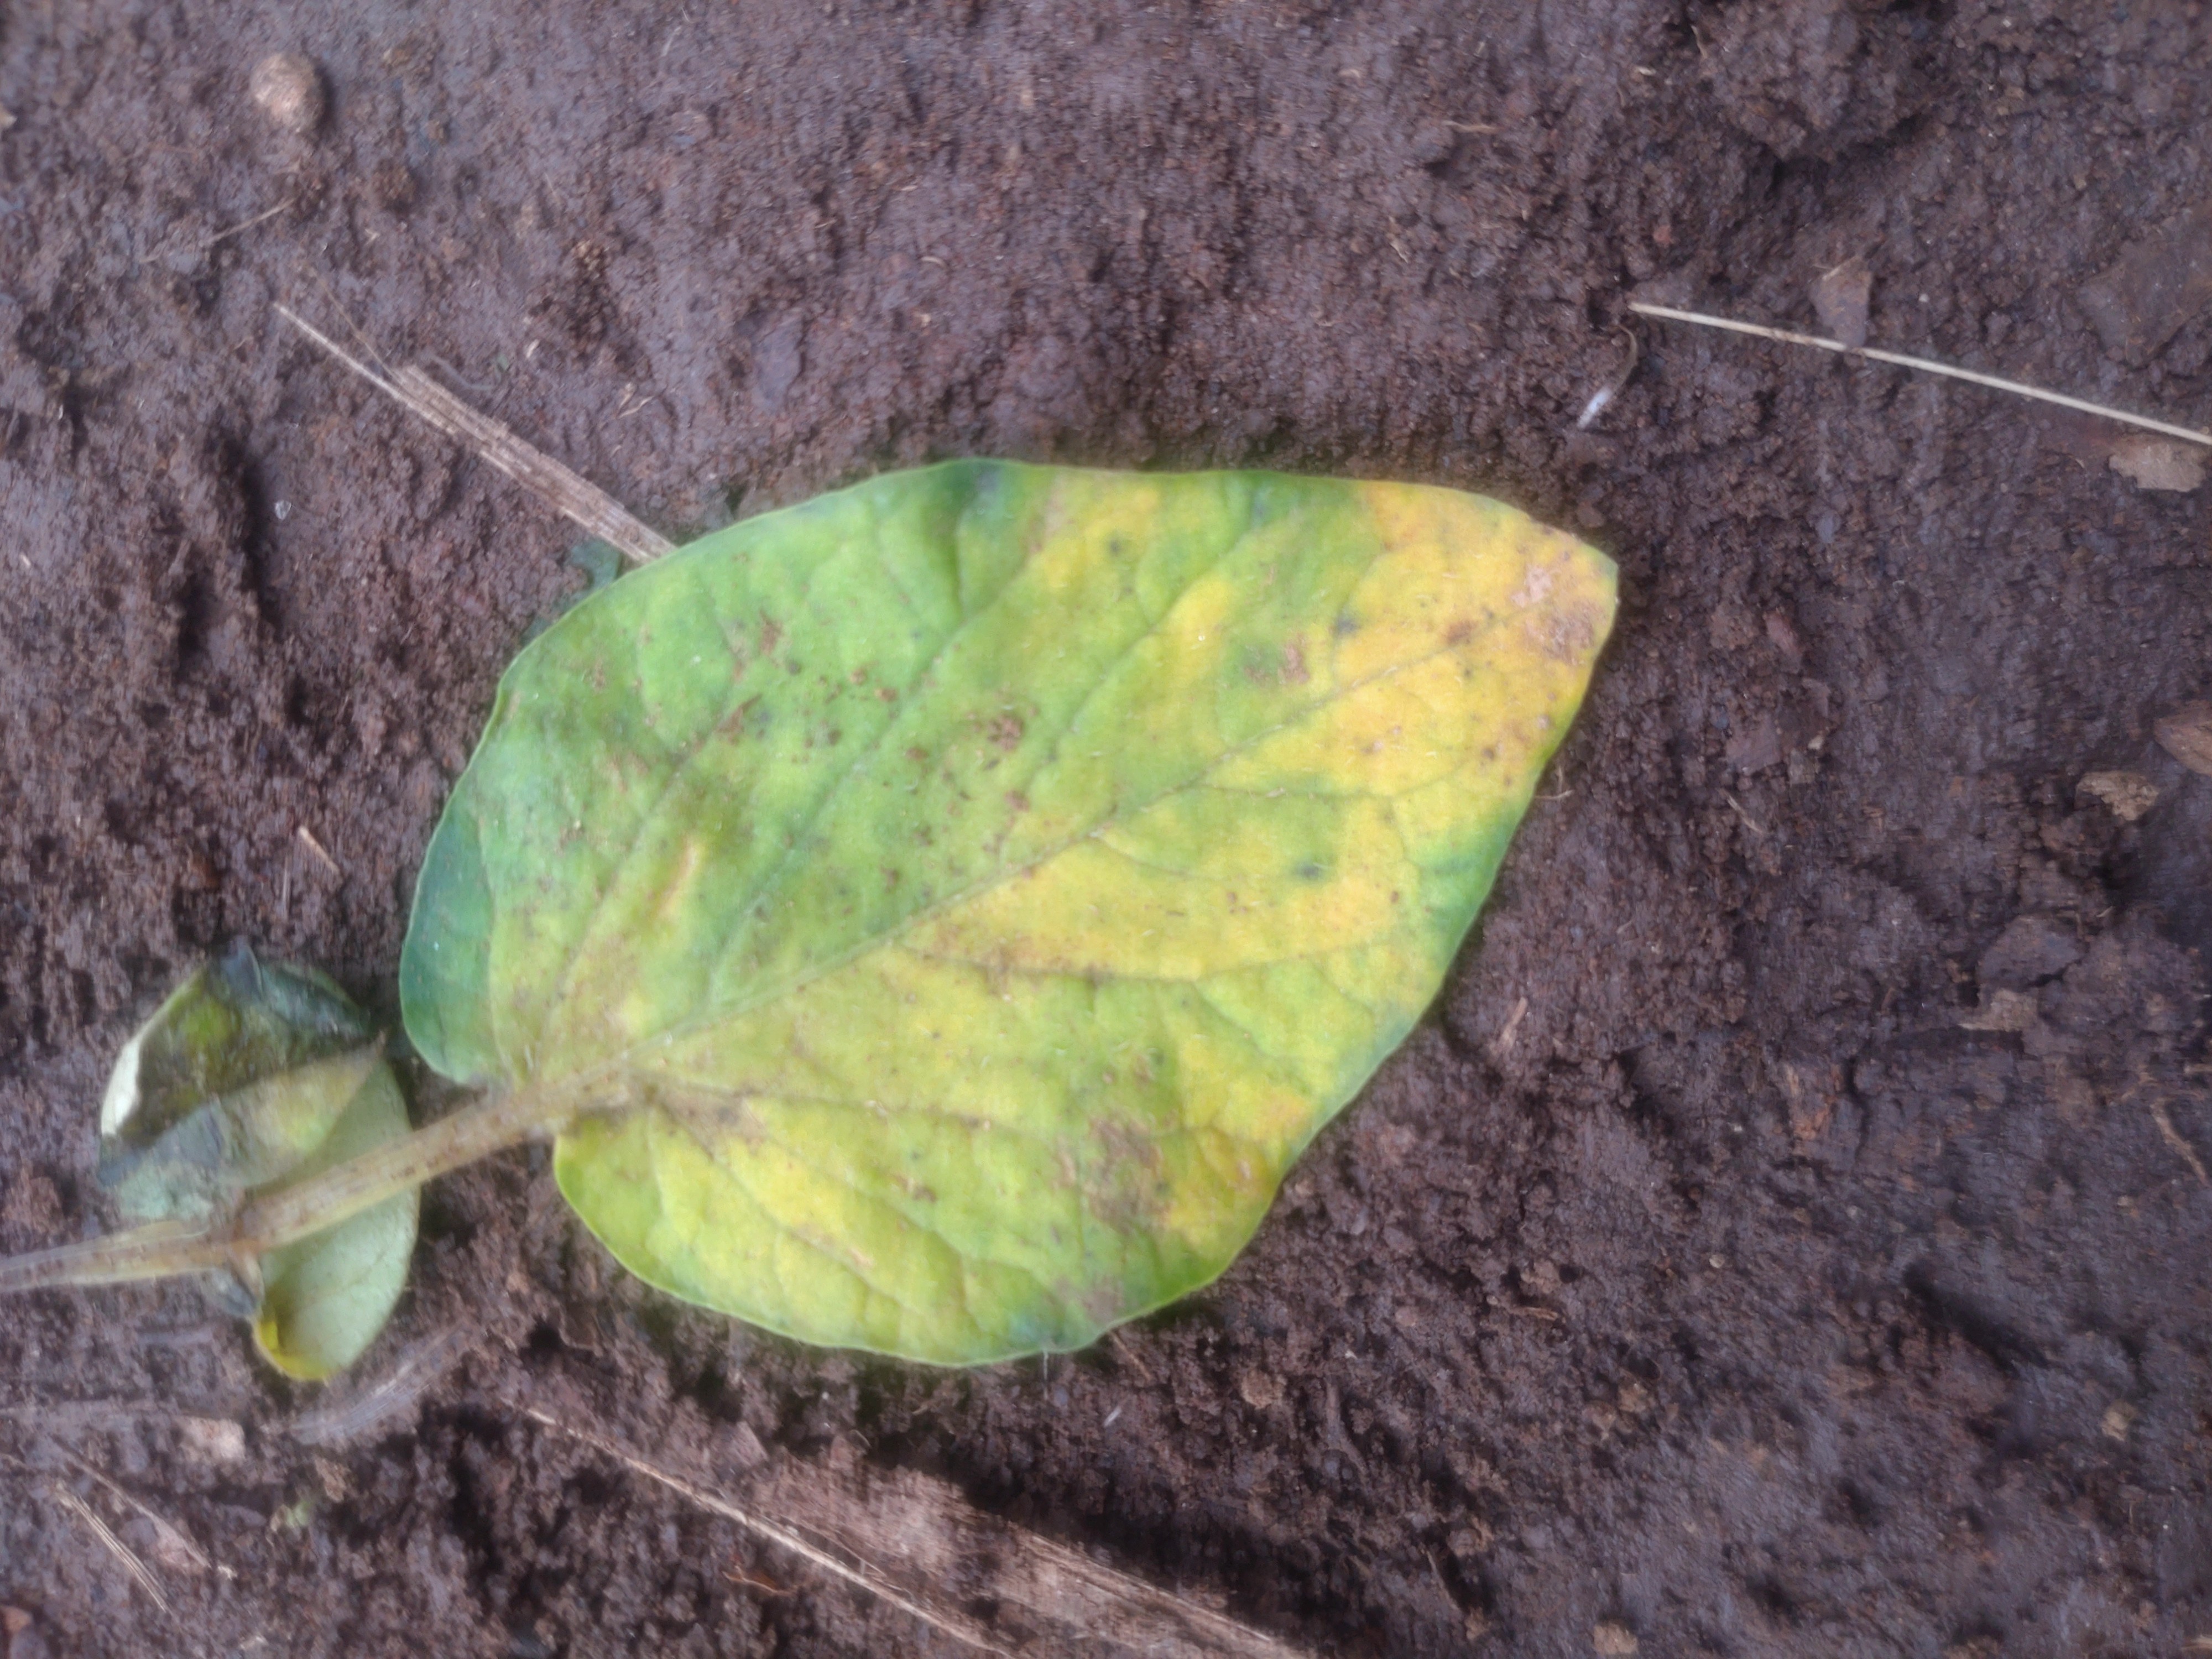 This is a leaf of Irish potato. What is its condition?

late blight
